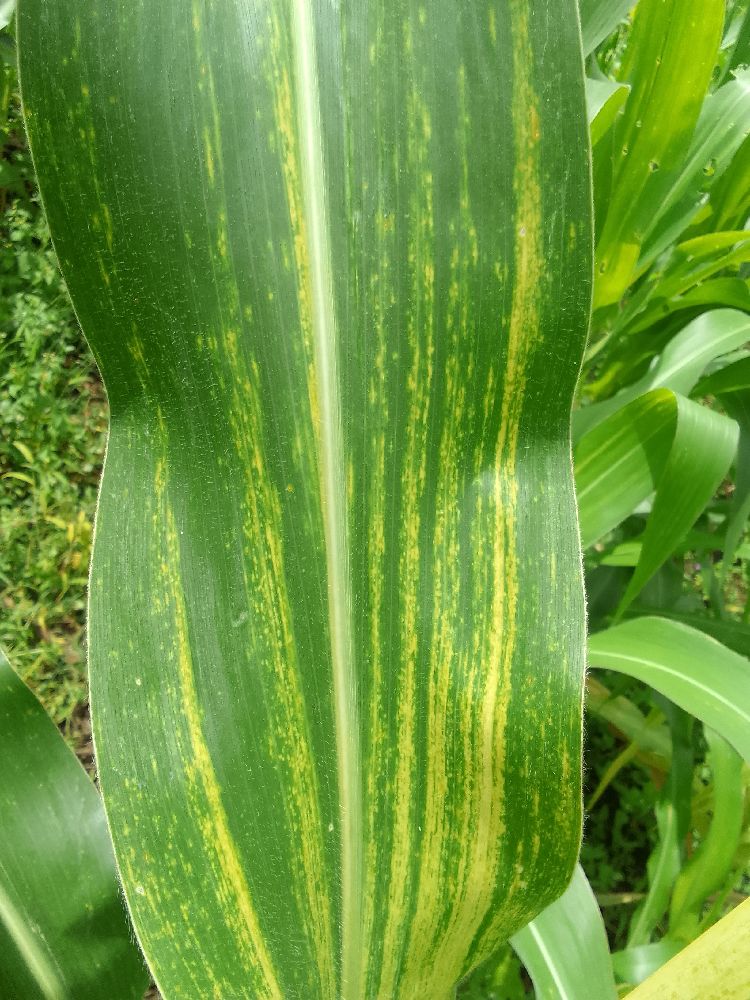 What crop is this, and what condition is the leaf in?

maize, maize lethal necrosis
